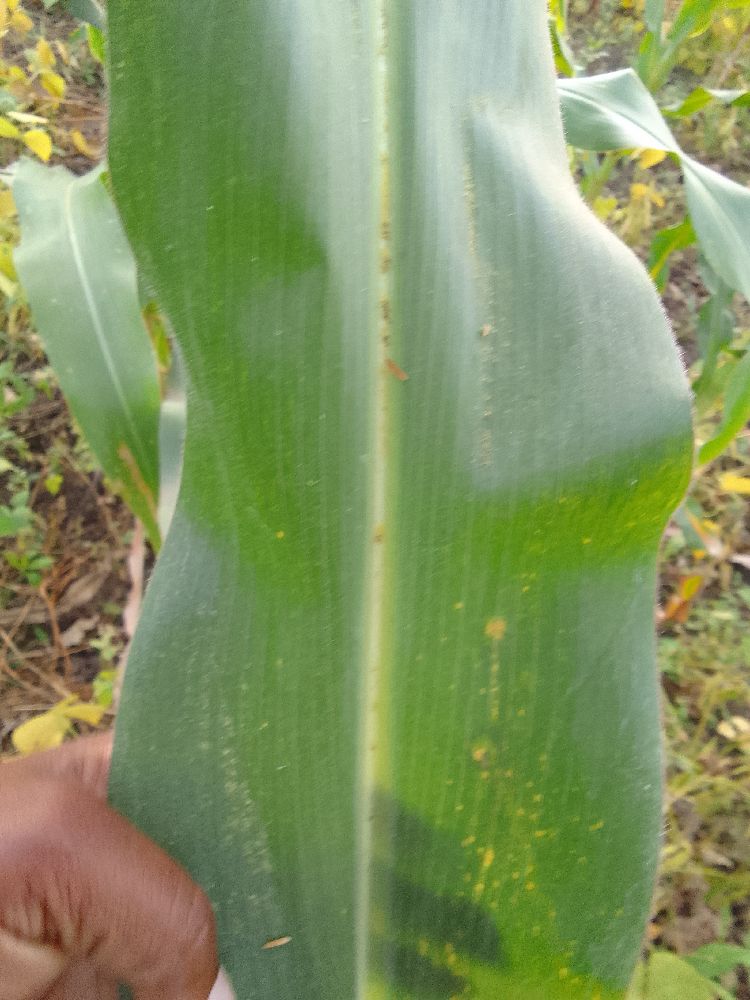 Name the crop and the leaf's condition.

maize, healthy
